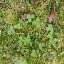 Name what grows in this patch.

unstructured weed
